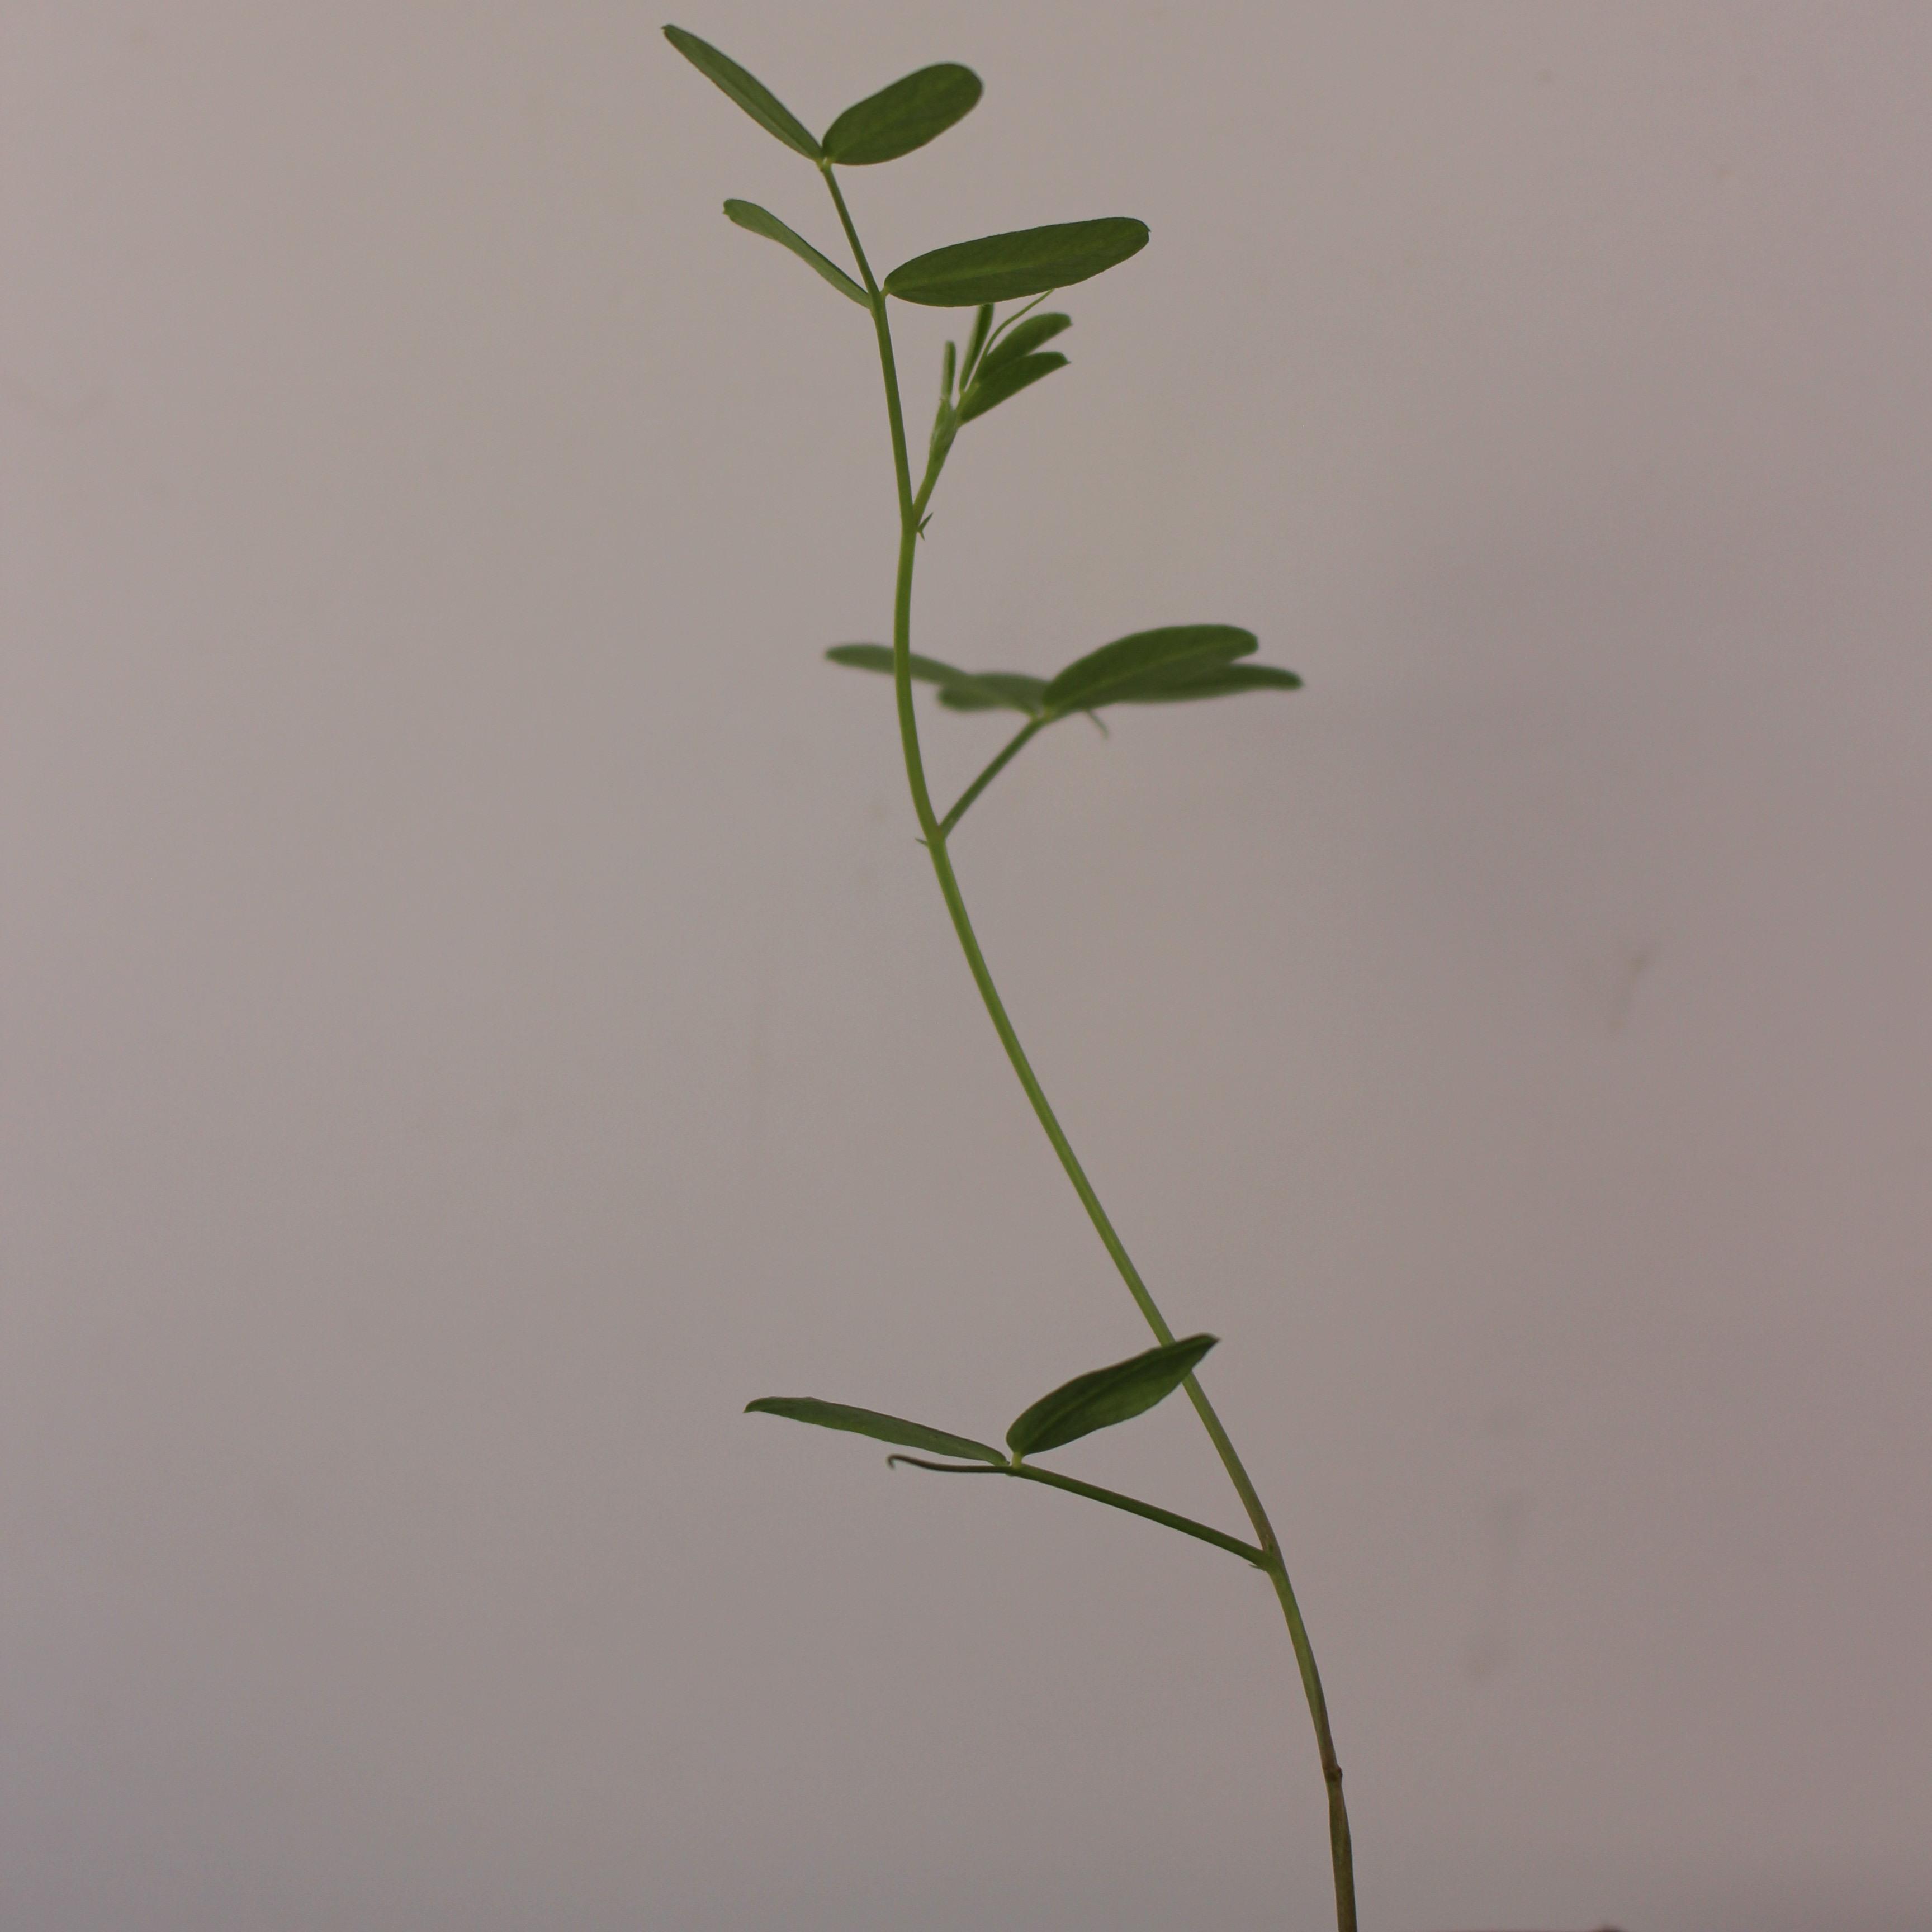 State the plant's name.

Vicia sativa
